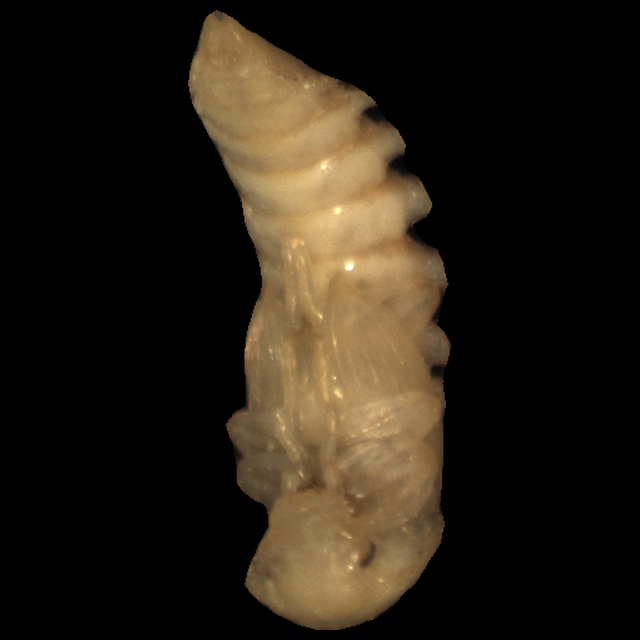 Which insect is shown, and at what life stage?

mealworm pupa
